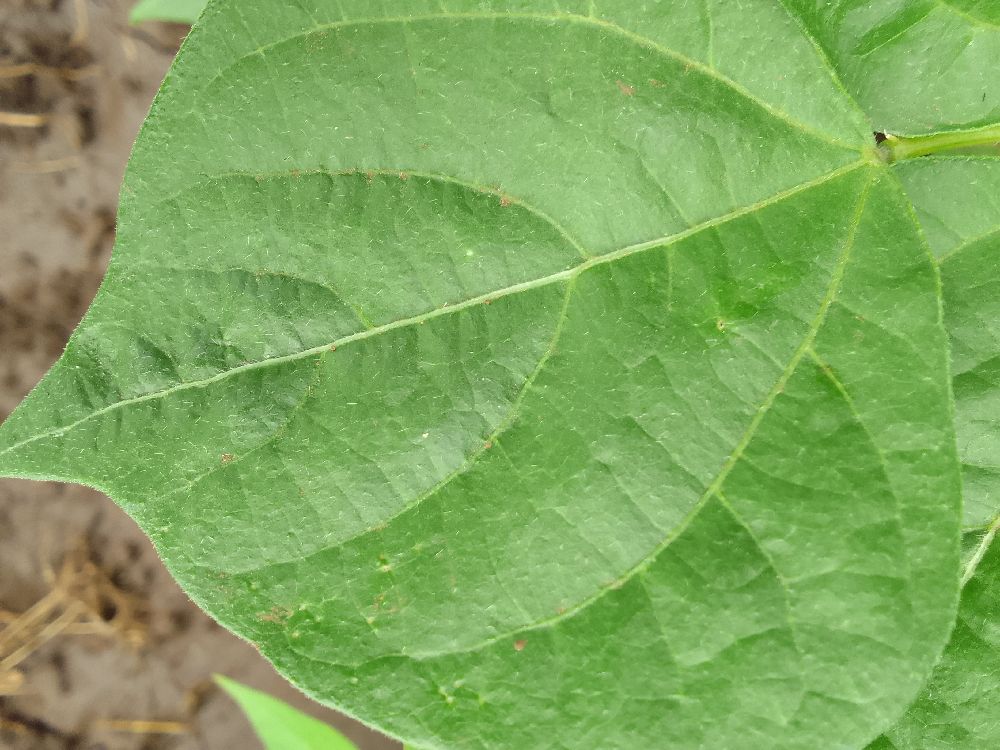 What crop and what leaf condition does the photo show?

common bean, healthy
